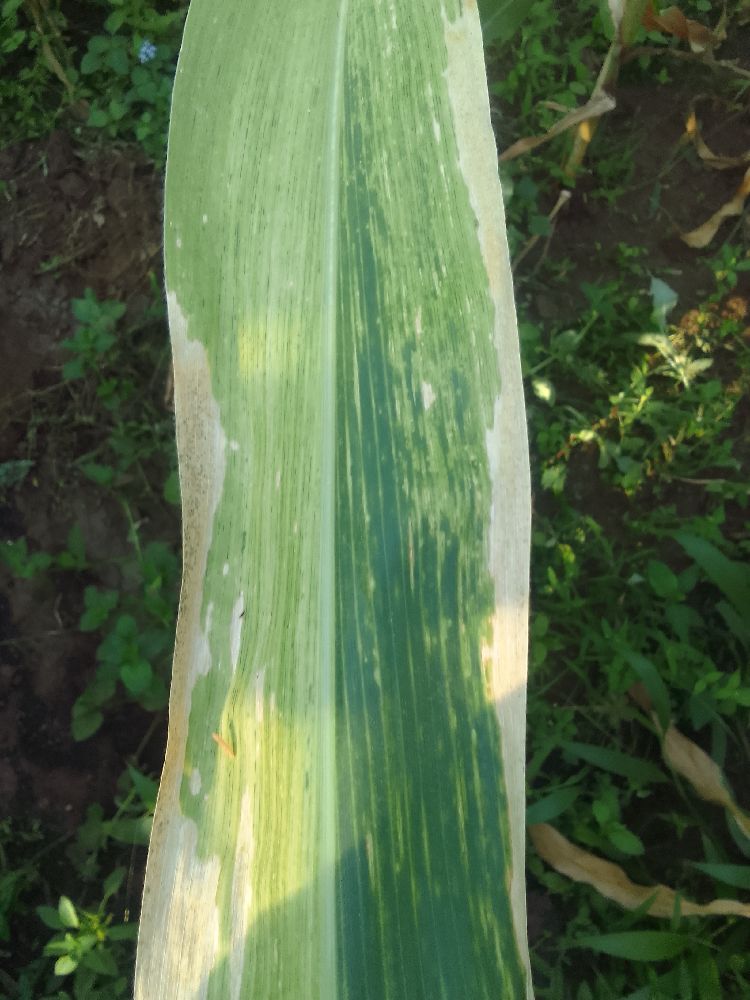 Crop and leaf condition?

maize, maize lethal necrosis
